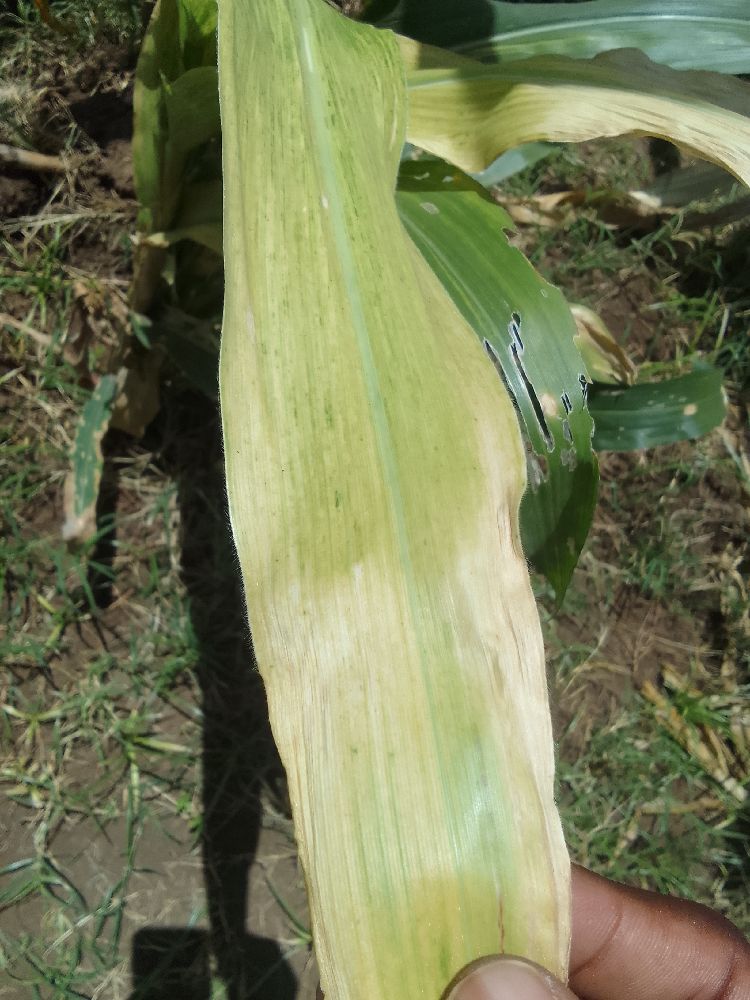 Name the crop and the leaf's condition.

maize, maize lethal necrosis
